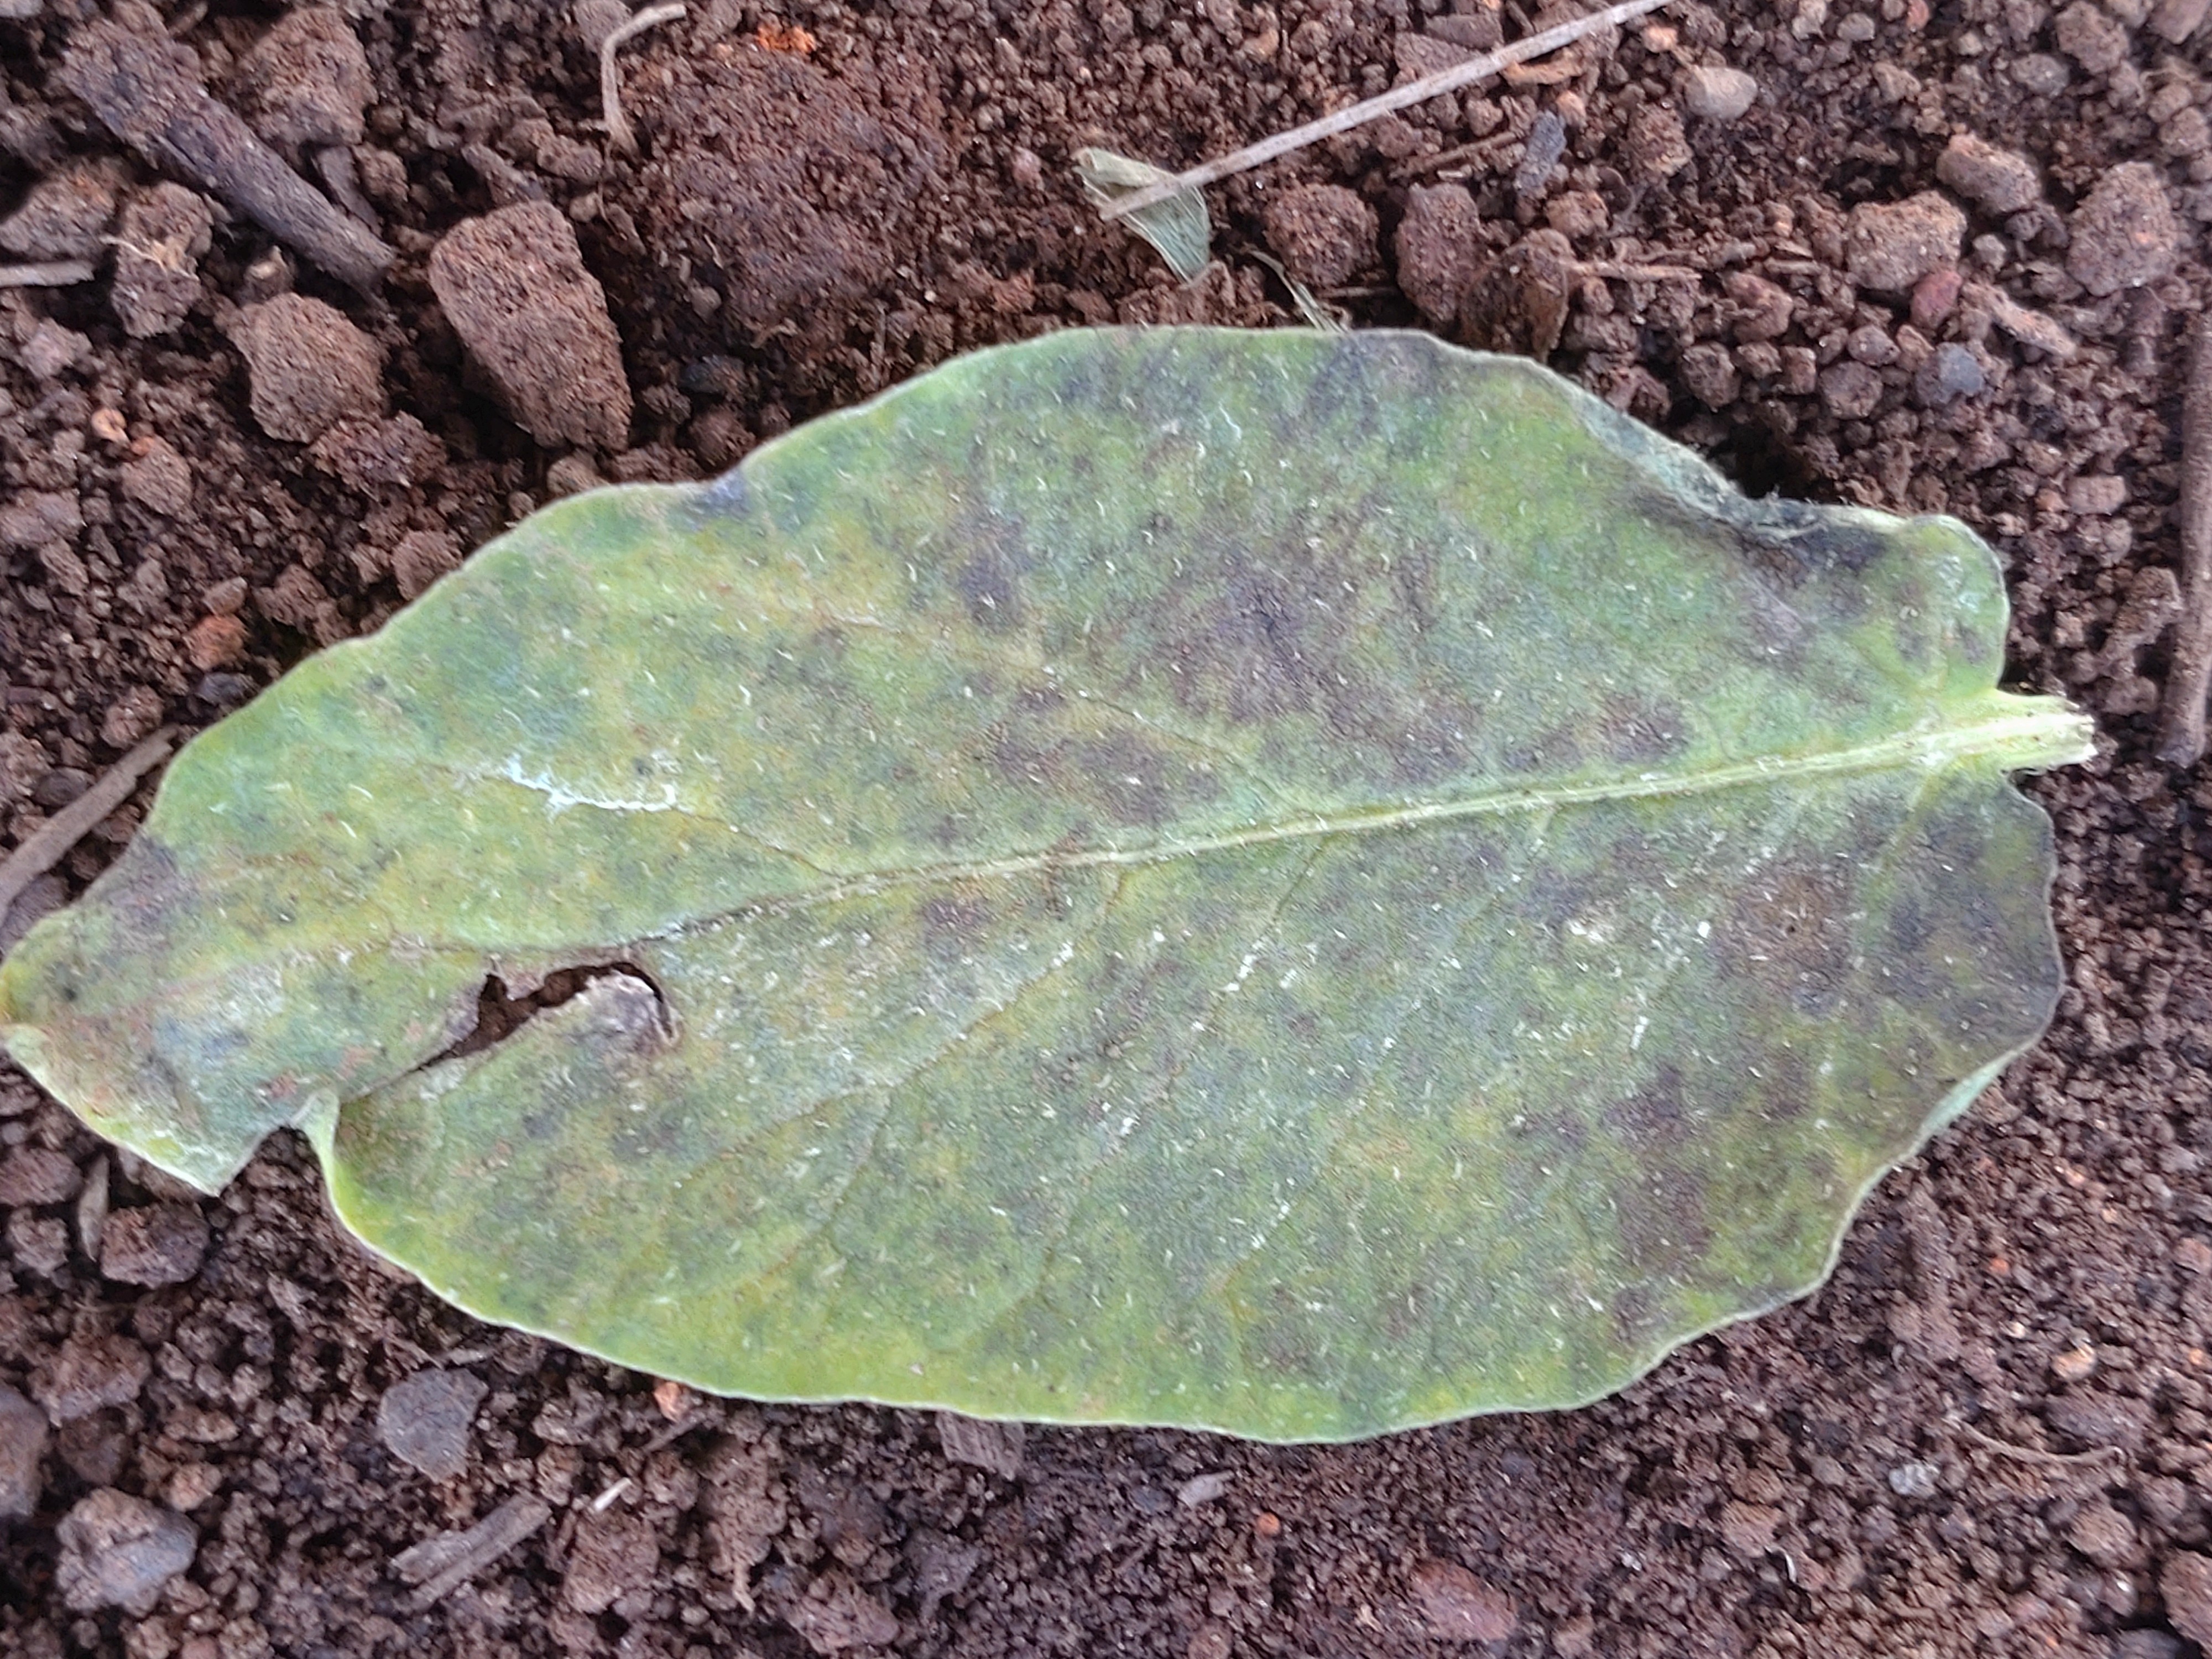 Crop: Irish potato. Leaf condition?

late blight
